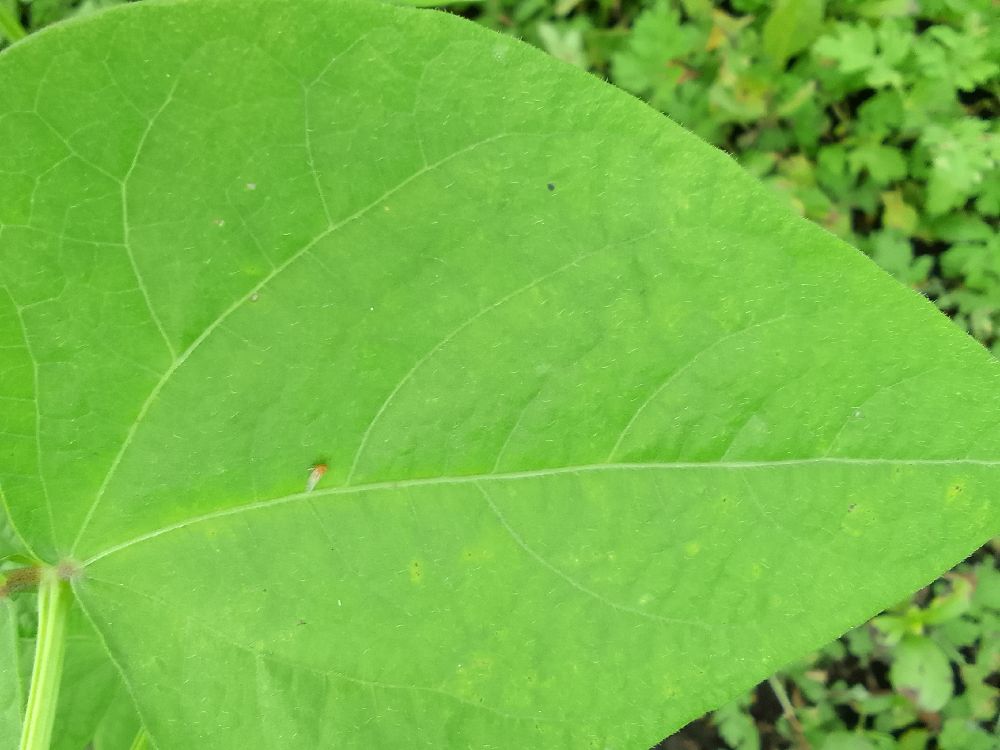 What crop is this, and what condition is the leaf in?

common bean, healthy
